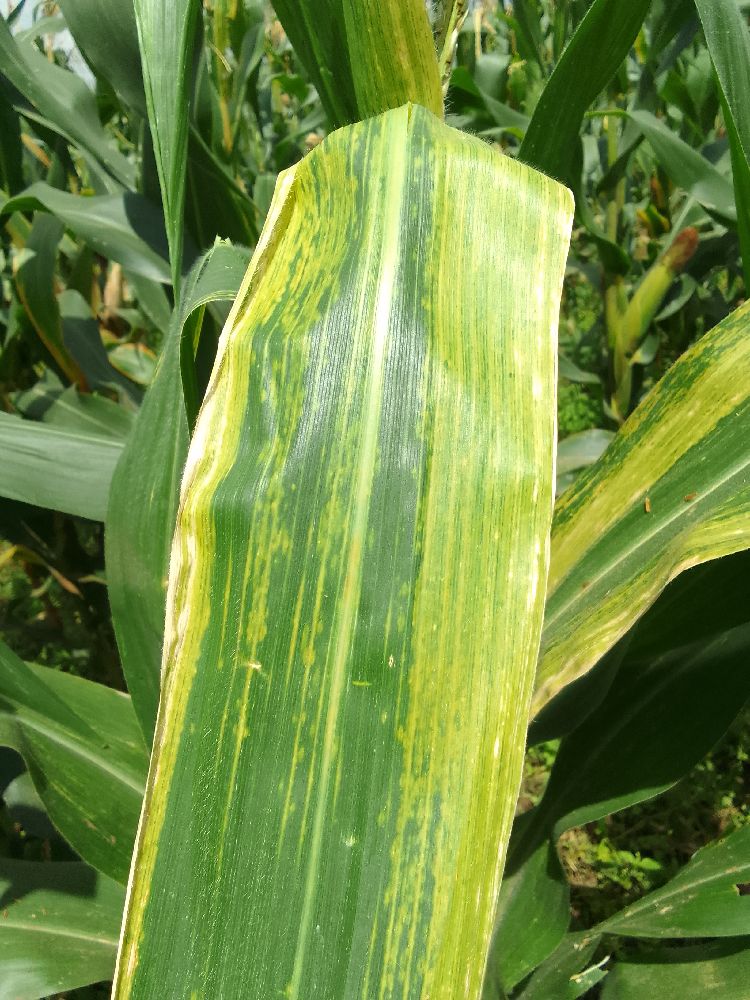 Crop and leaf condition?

maize, maize lethal necrosis
